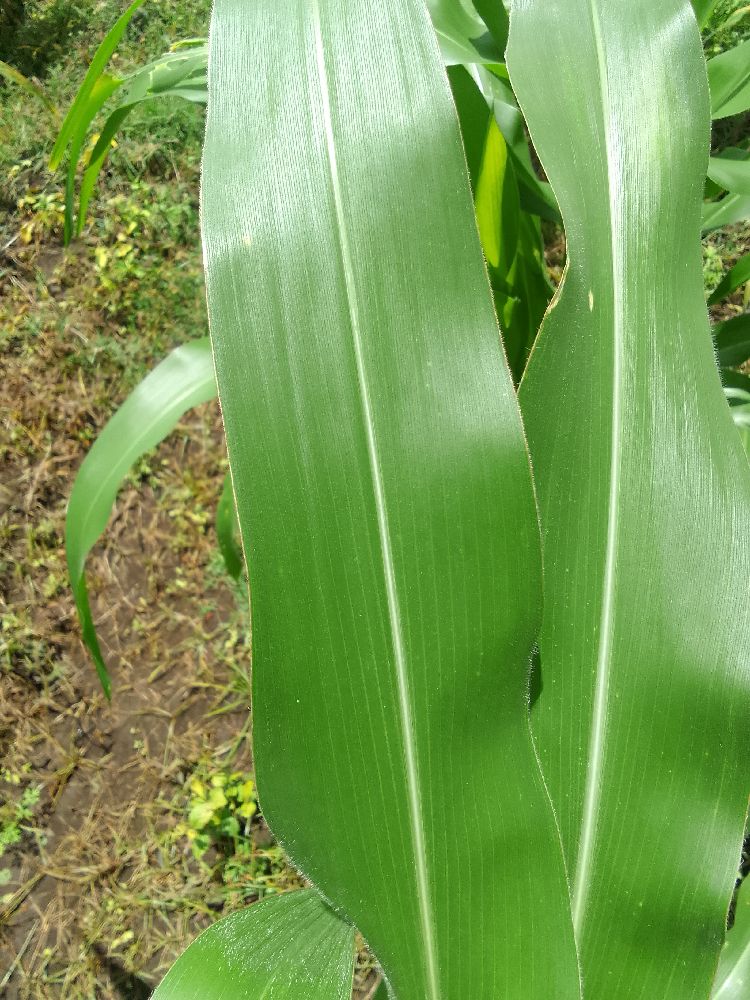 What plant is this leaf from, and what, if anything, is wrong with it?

maize, healthy
